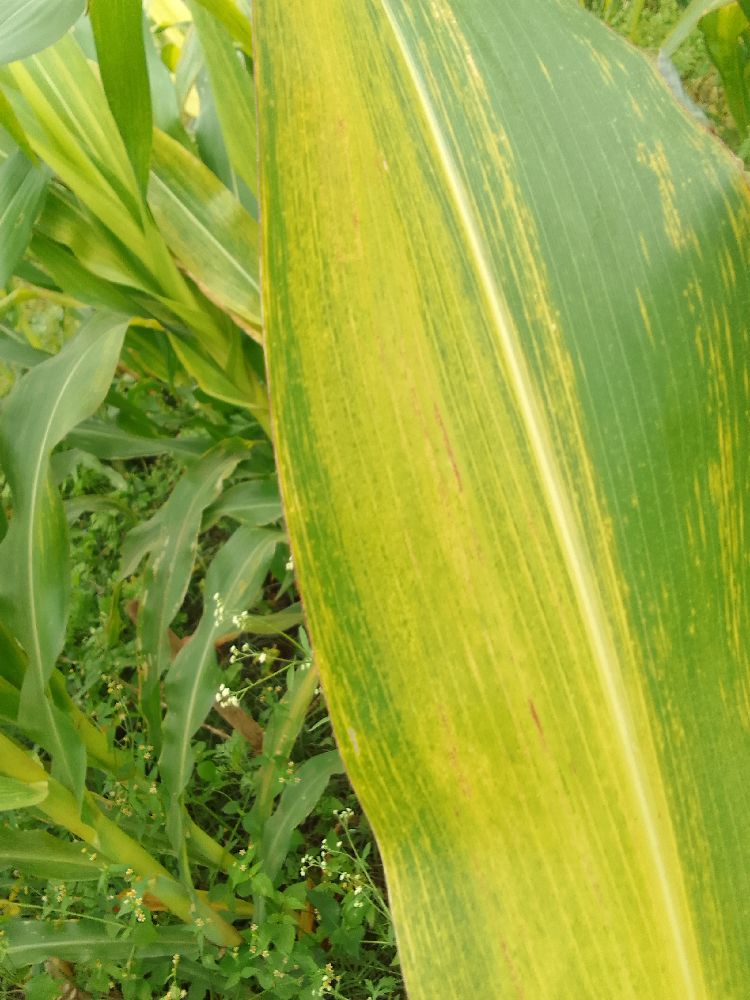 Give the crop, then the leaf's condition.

maize, maize lethal necrosis
